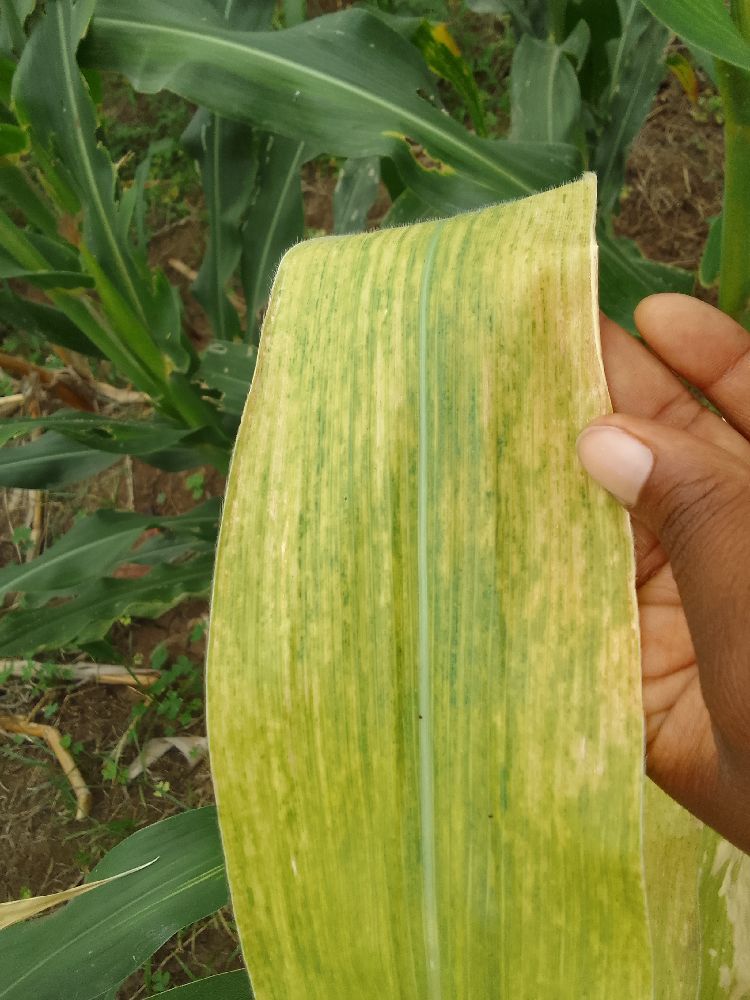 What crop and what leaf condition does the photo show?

maize, maize lethal necrosis
